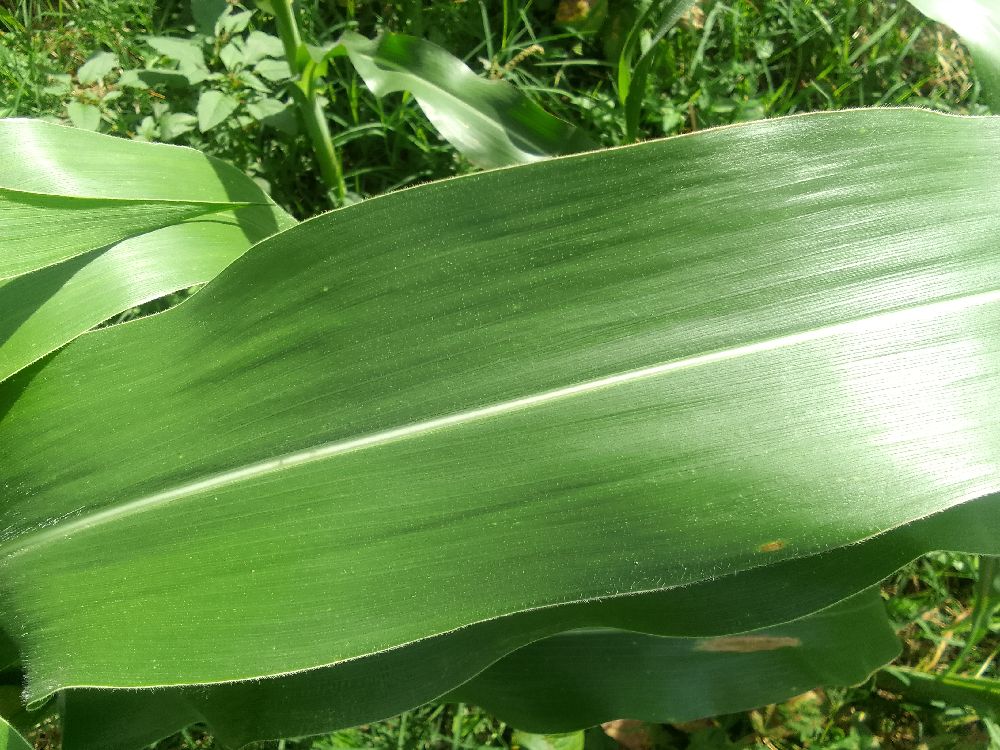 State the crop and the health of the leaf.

maize, healthy
